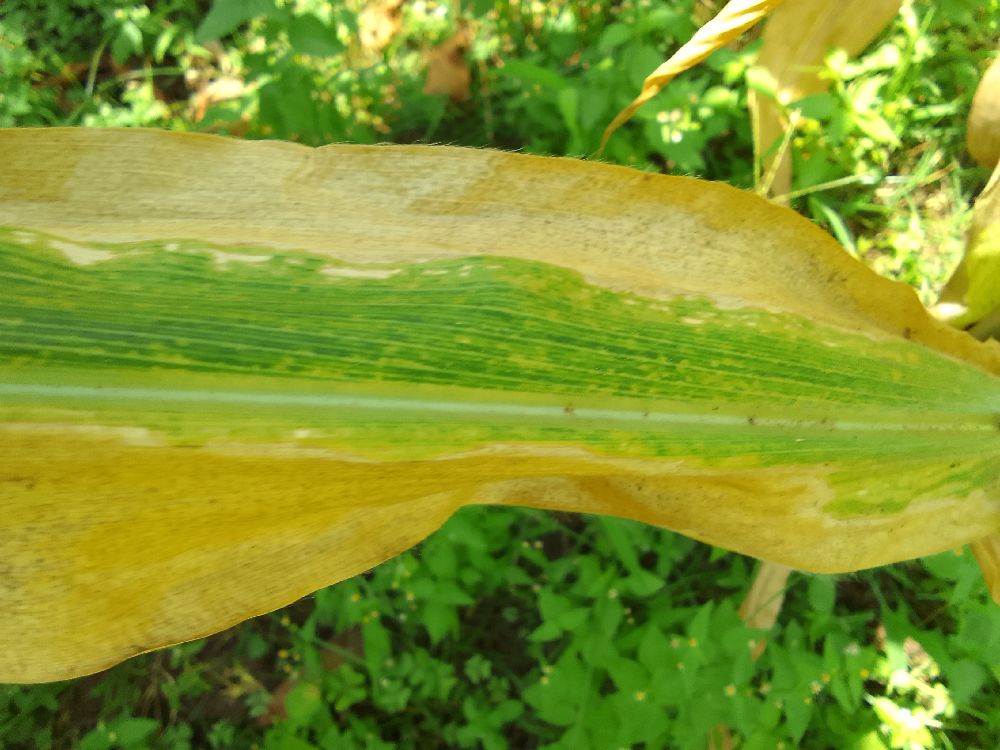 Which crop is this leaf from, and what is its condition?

maize, maize lethal necrosis
